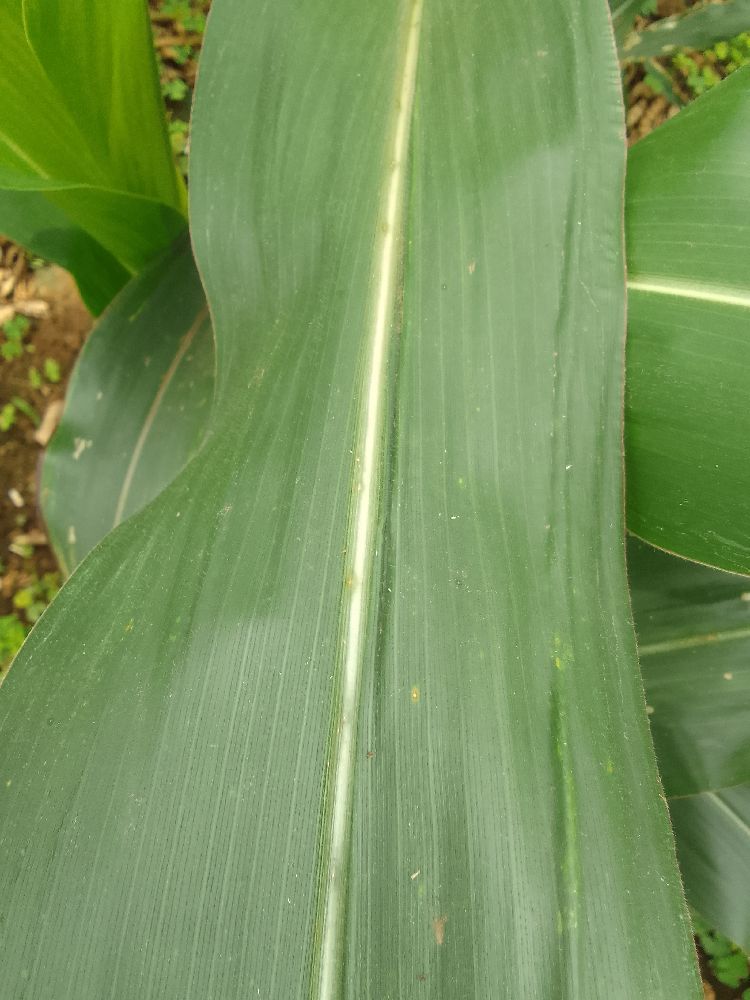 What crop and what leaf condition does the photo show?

maize, healthy
